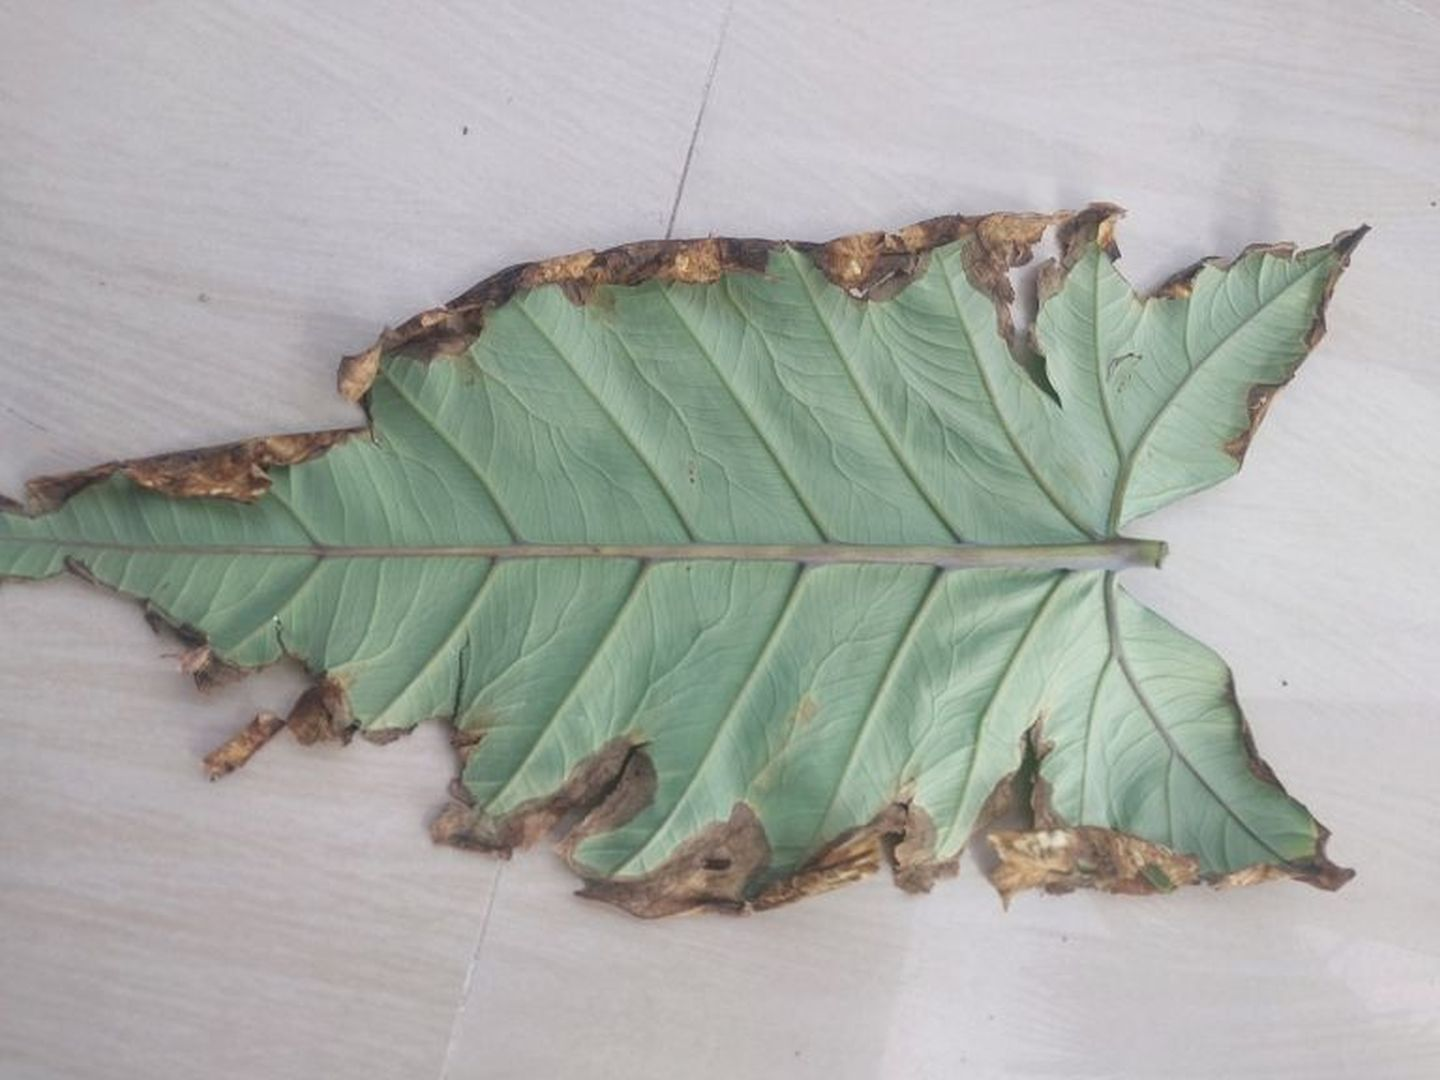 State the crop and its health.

taro, leaf blight
